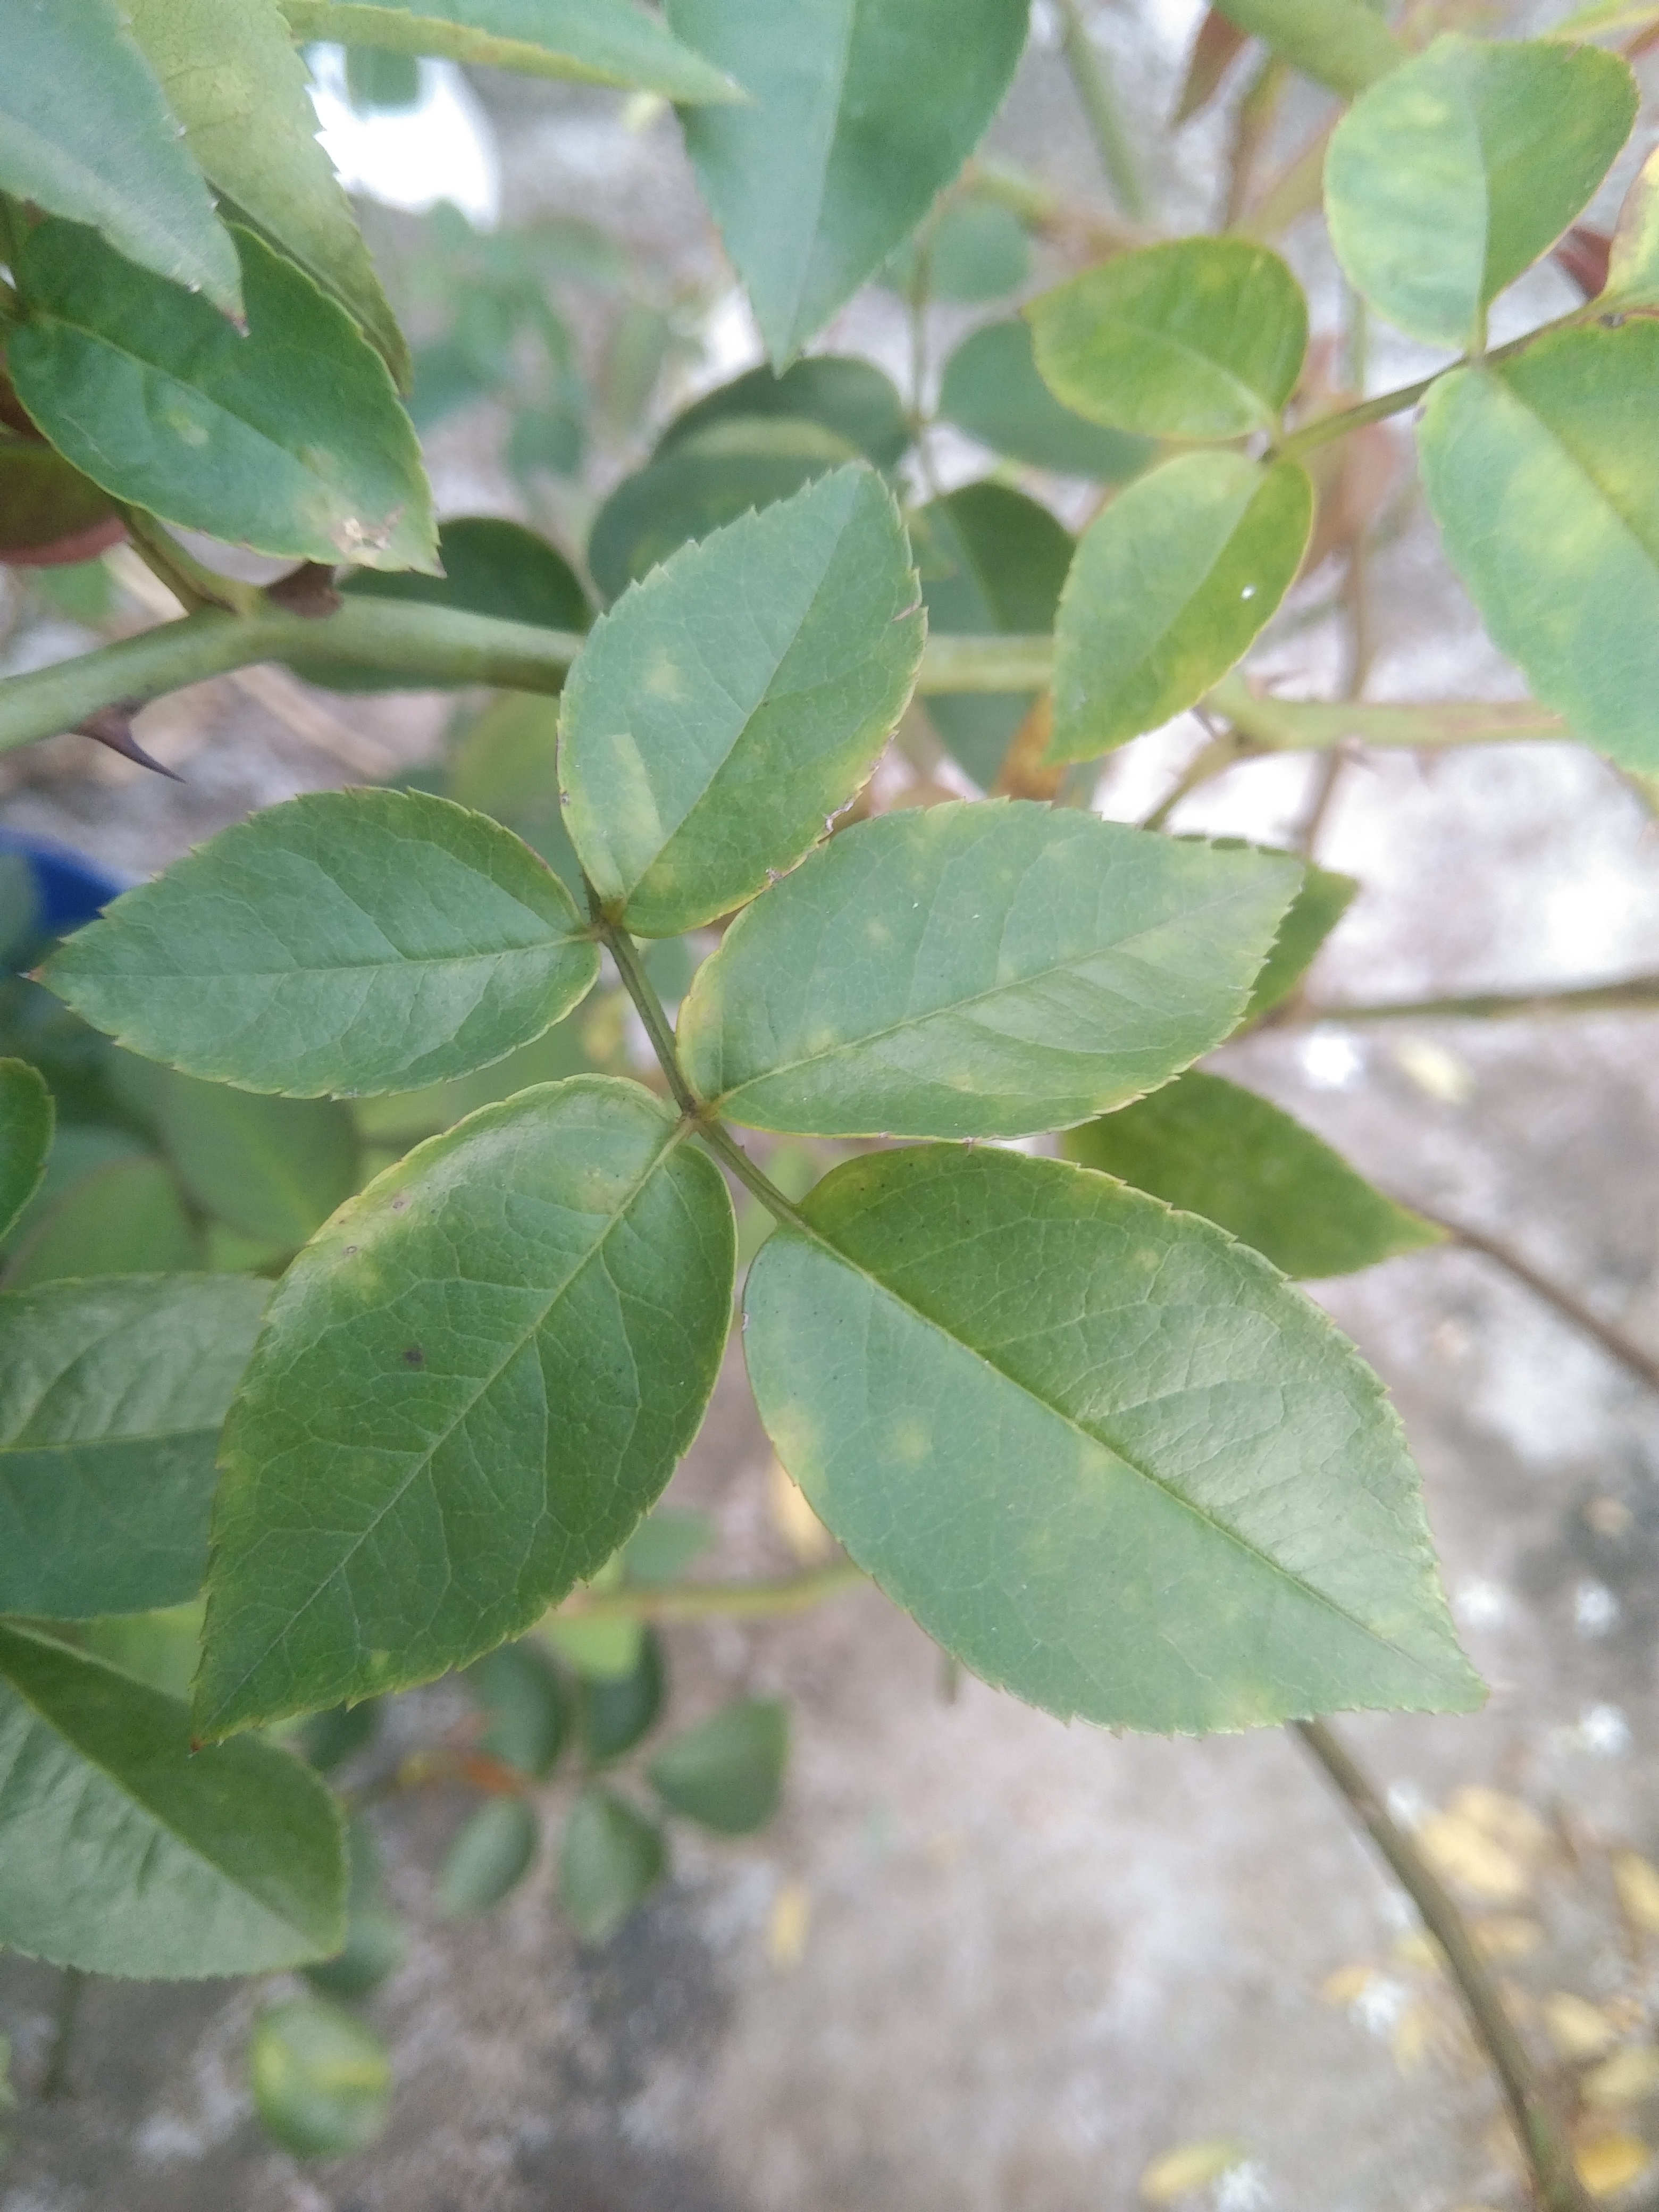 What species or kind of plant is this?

rose
